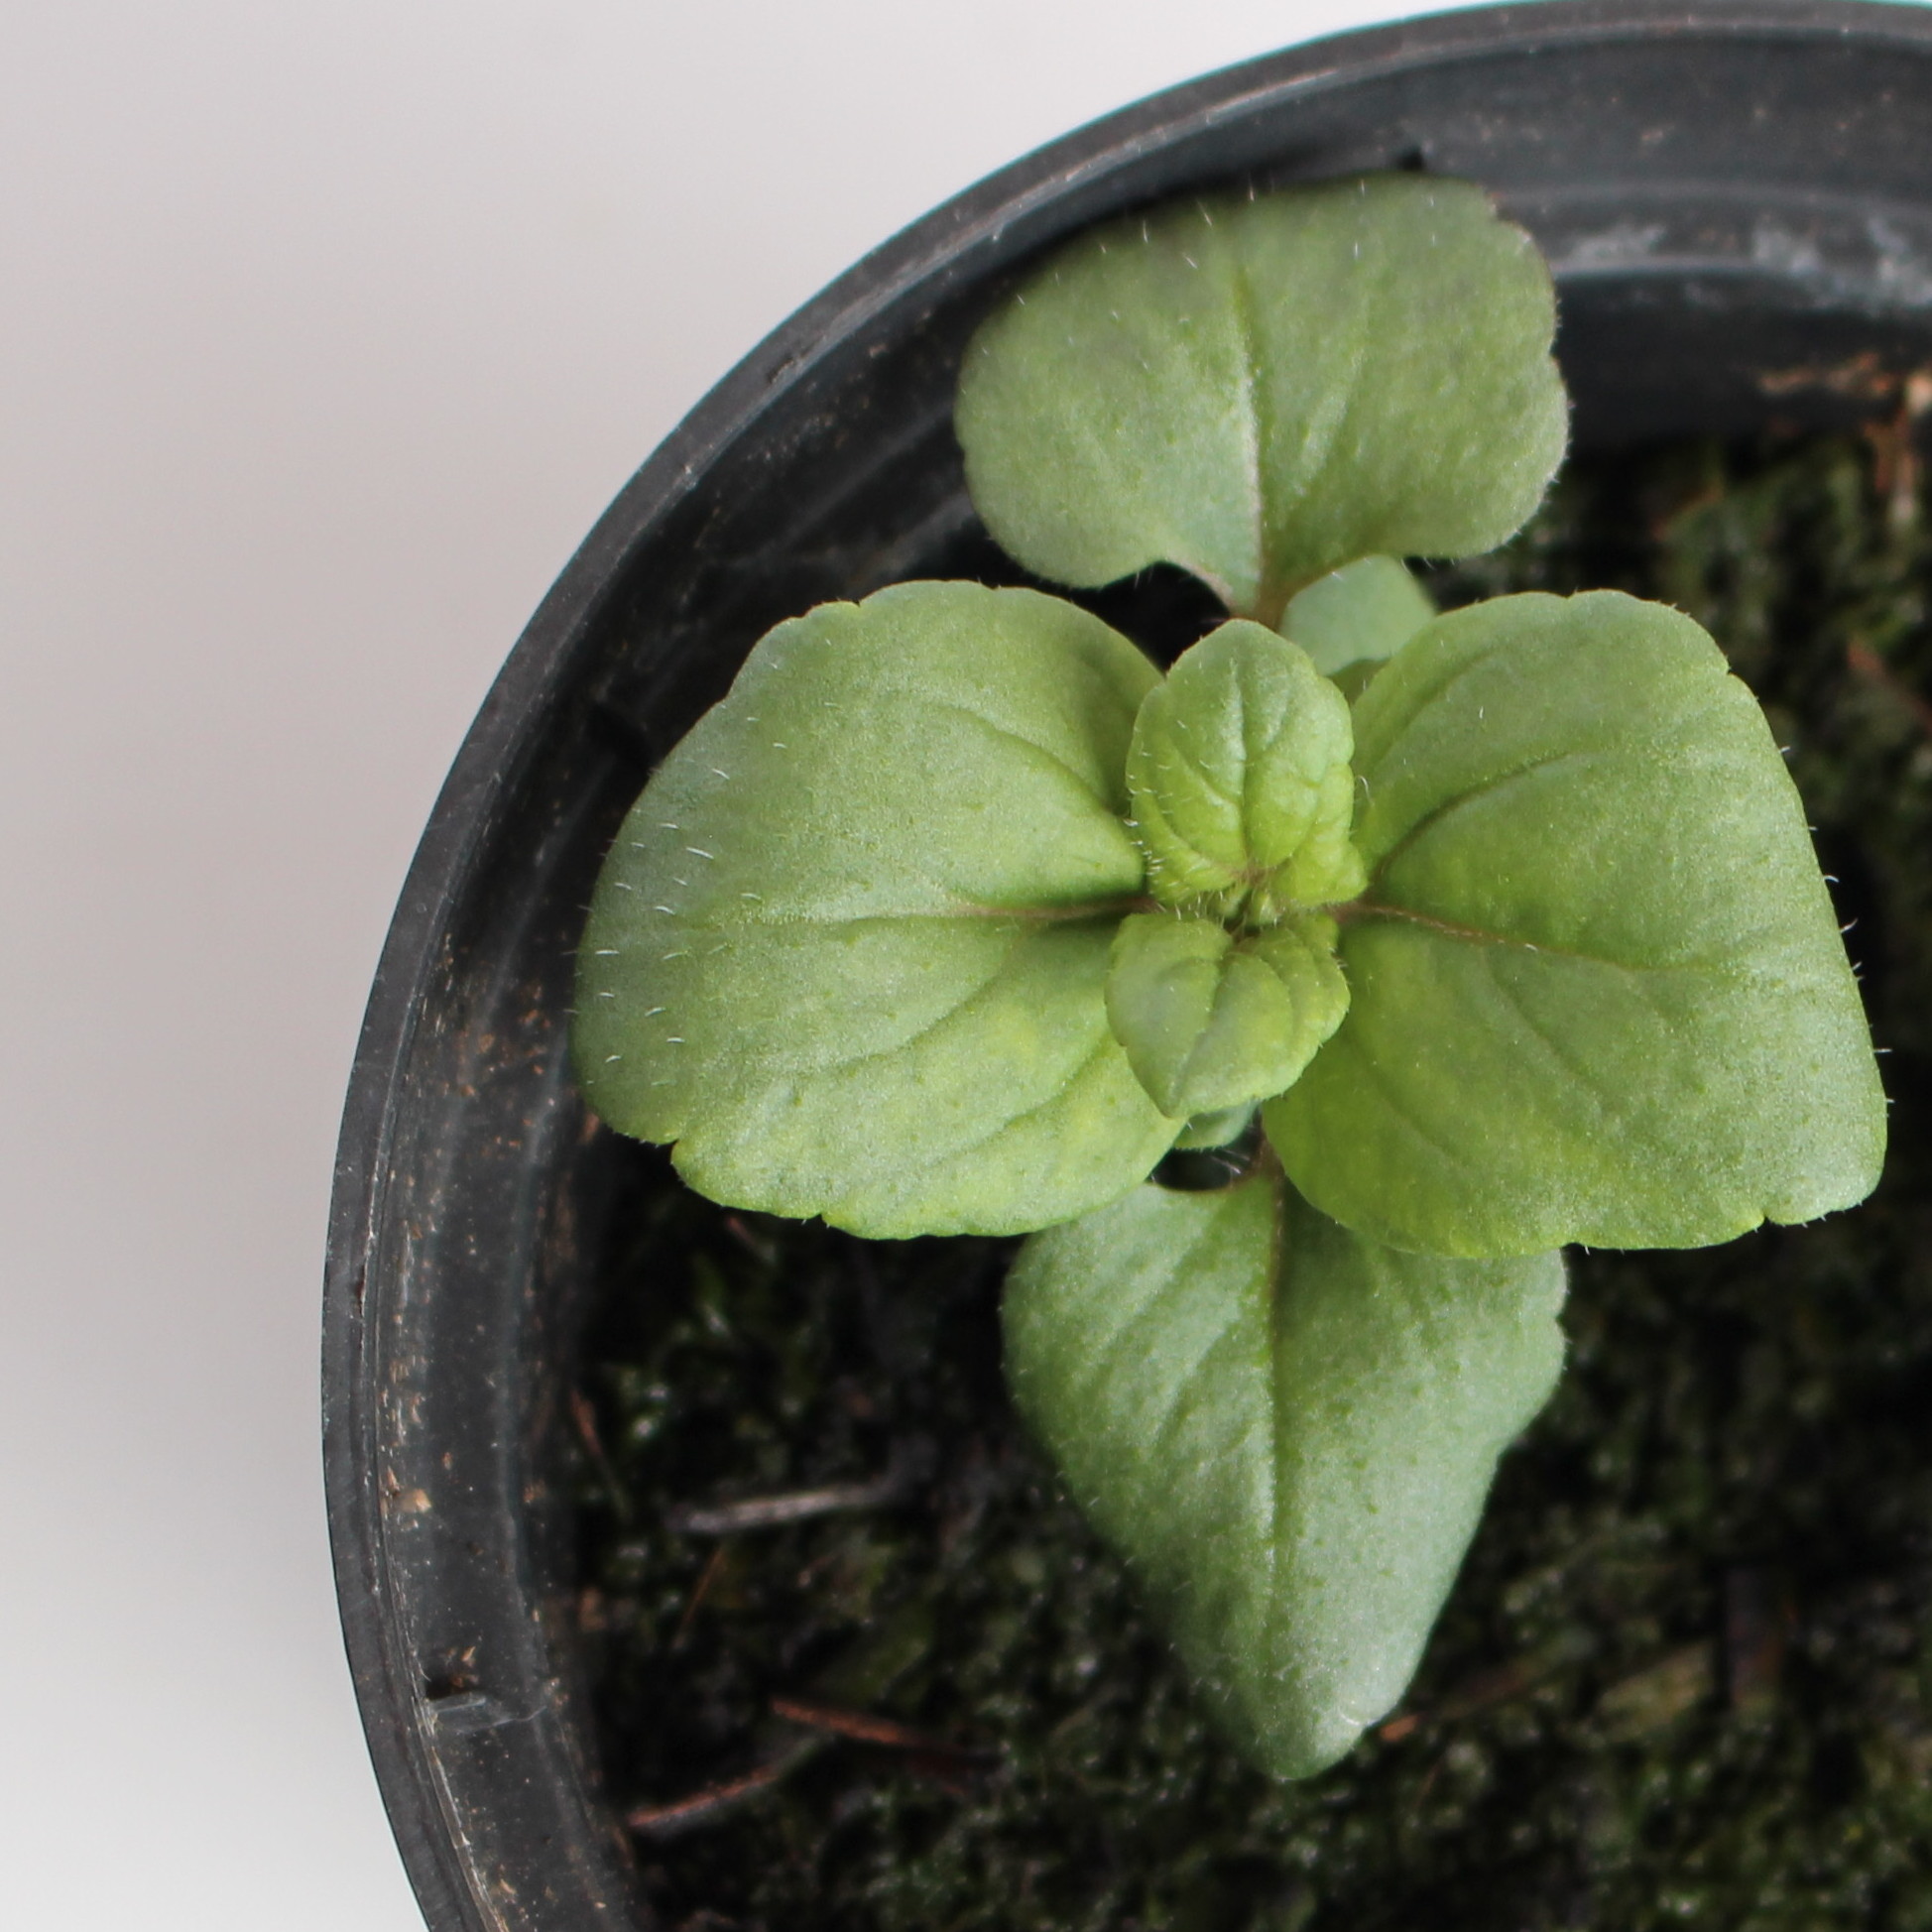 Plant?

Veronica persica
